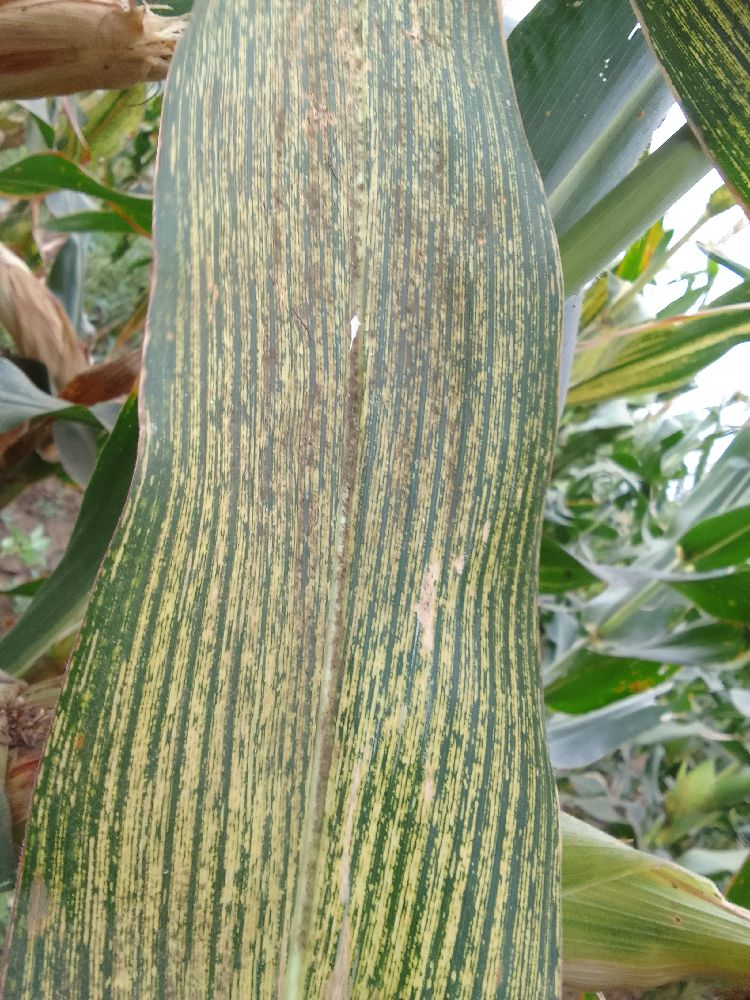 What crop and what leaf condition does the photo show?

maize, maize streak virus
